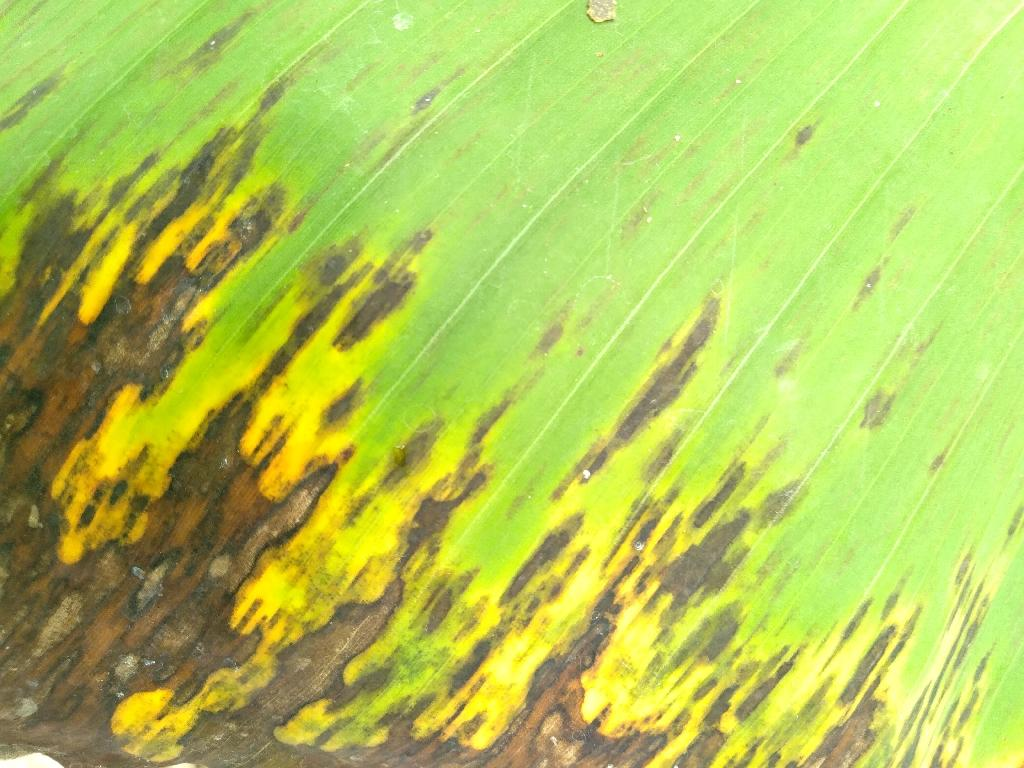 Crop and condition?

banana, black sigatoka
